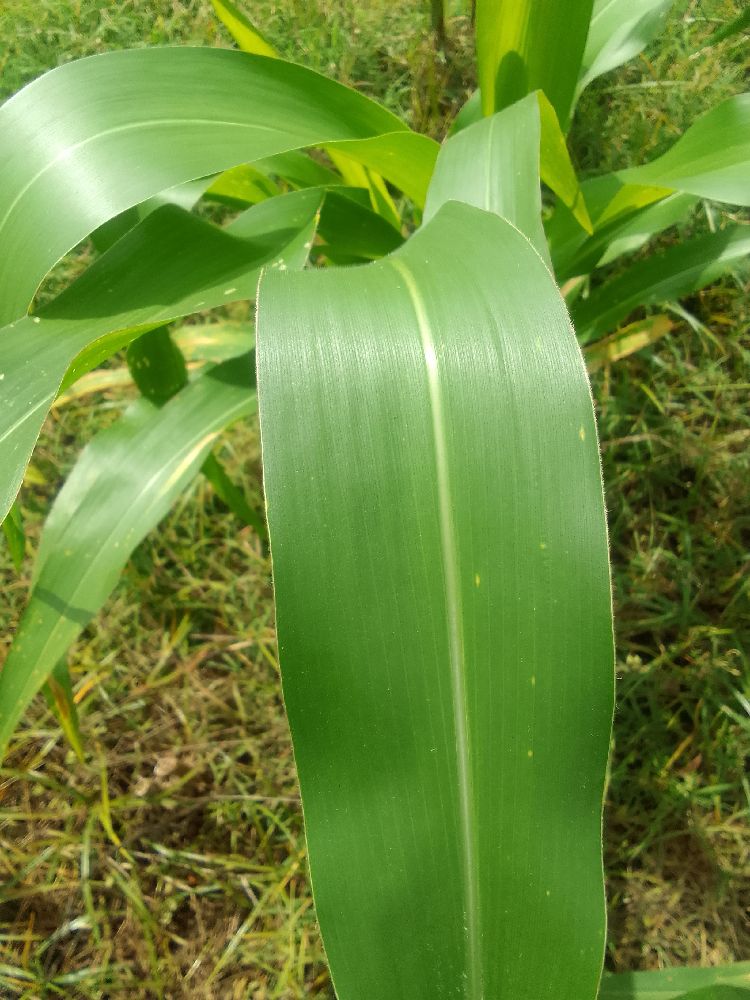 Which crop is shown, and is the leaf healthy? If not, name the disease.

maize, healthy
